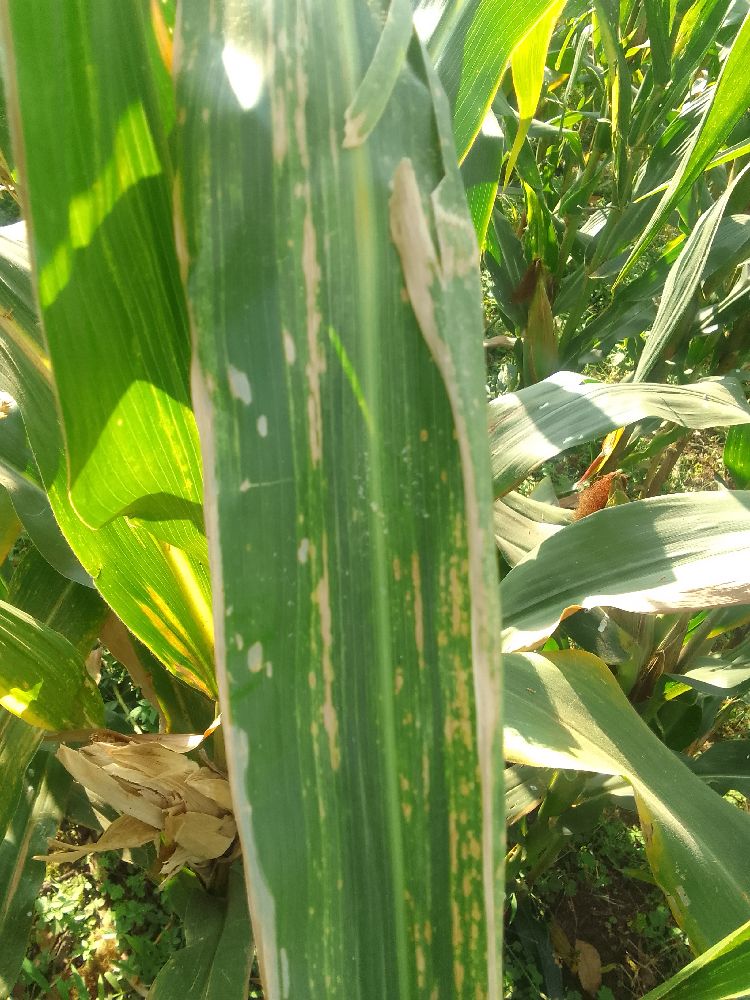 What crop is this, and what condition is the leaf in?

maize, maize lethal necrosis
